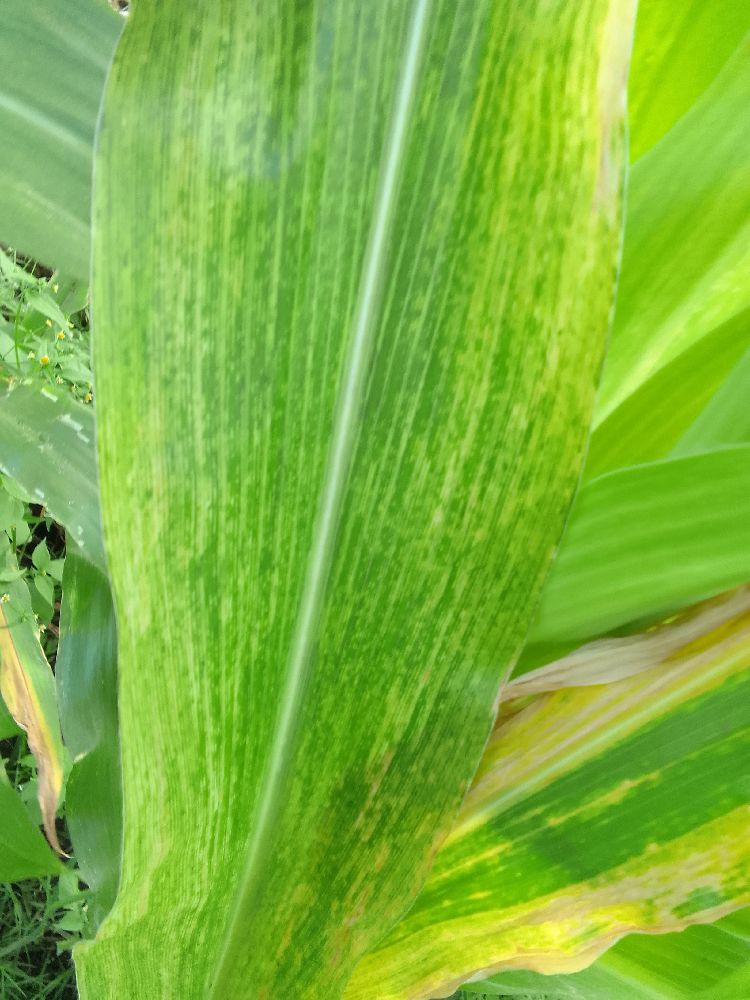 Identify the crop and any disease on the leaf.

maize, maize lethal necrosis
